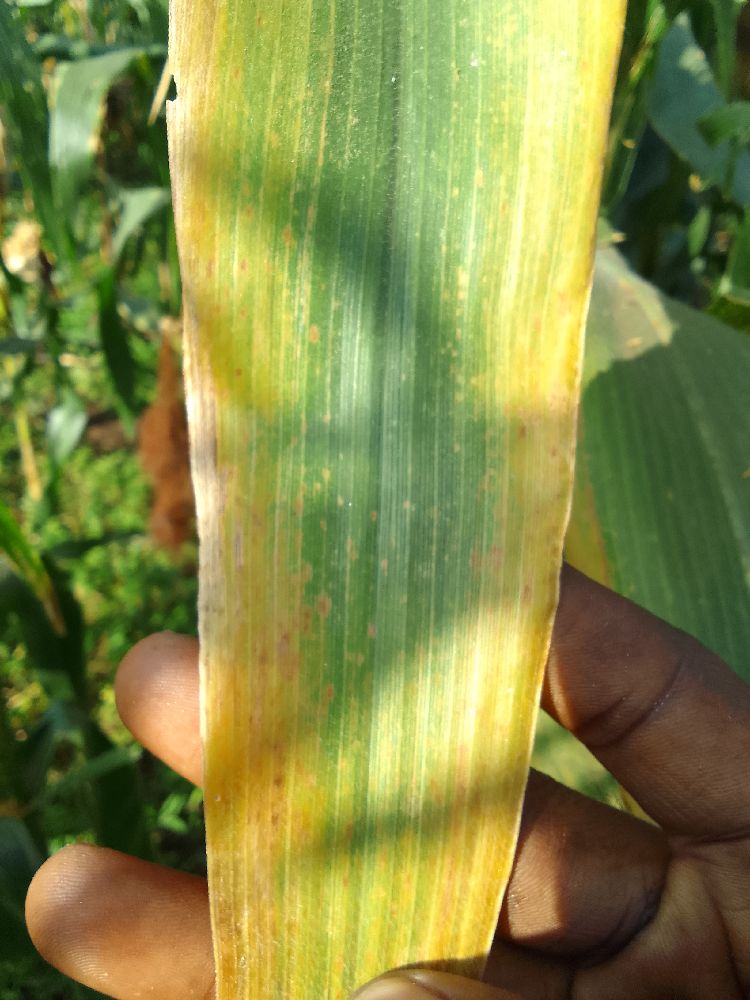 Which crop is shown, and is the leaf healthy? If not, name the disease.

maize, maize lethal necrosis
